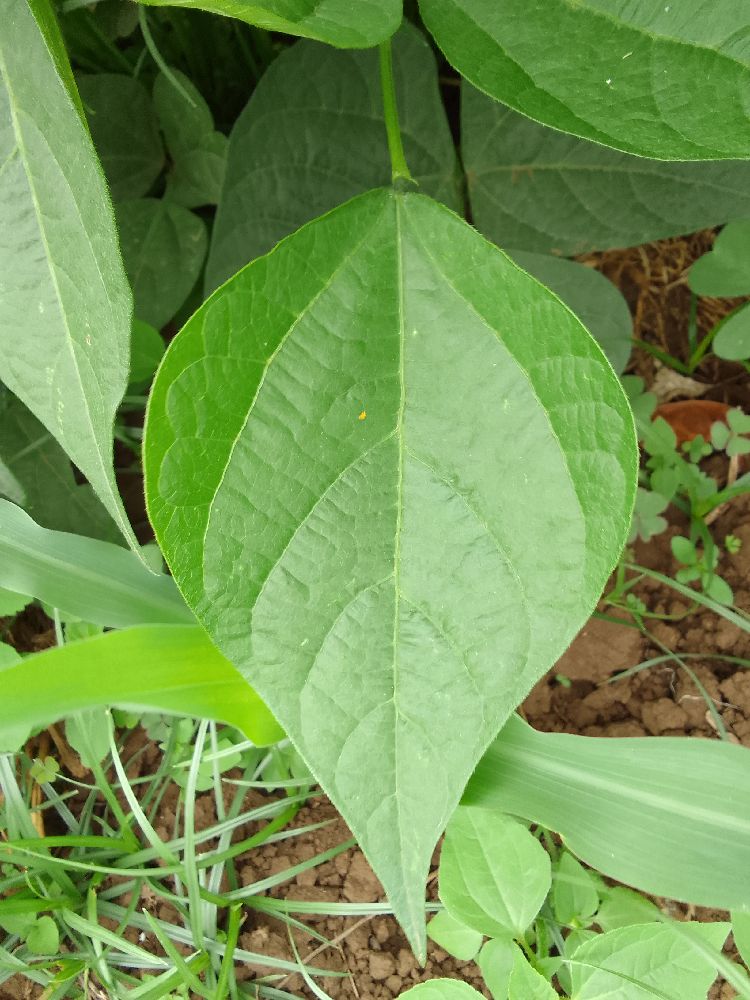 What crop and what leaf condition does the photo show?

common bean, healthy
